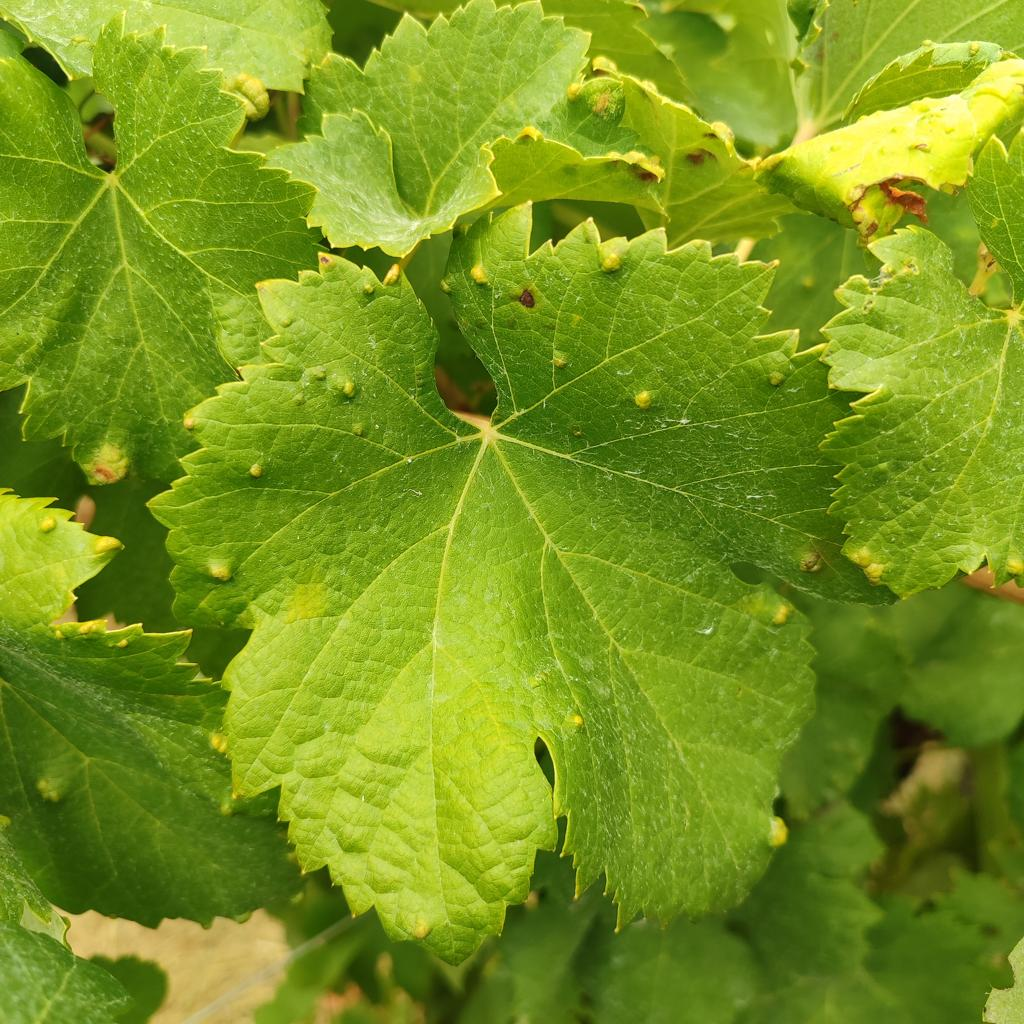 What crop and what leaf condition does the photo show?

grapevine, erineum mite
